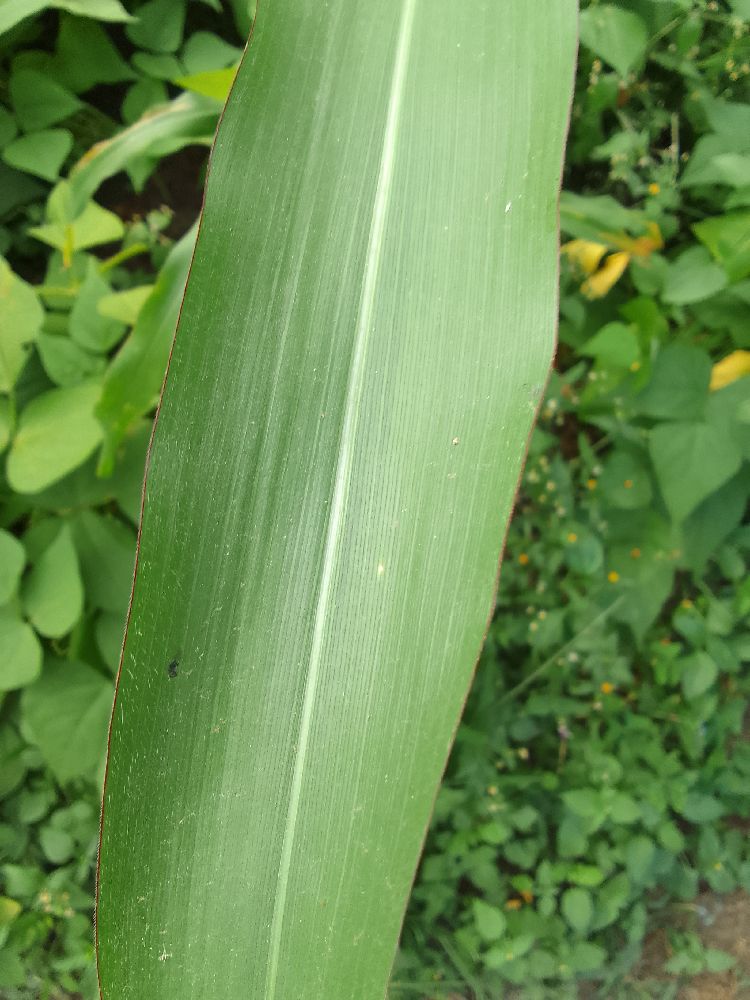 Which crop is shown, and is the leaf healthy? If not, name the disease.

maize, healthy
